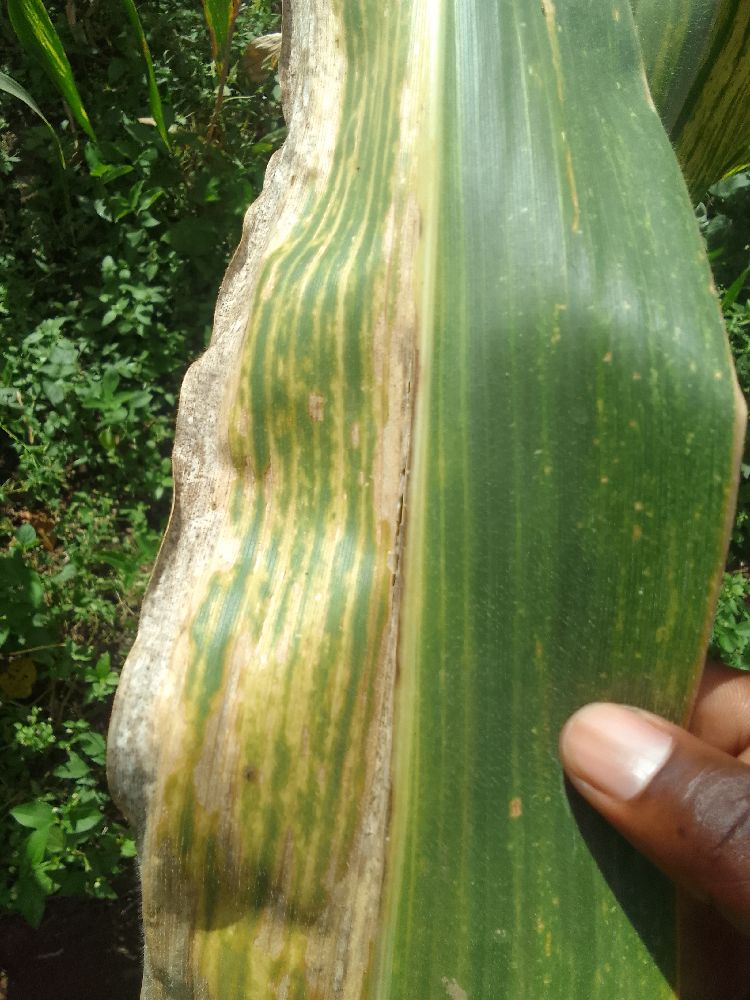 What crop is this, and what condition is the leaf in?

maize, maize lethal necrosis
